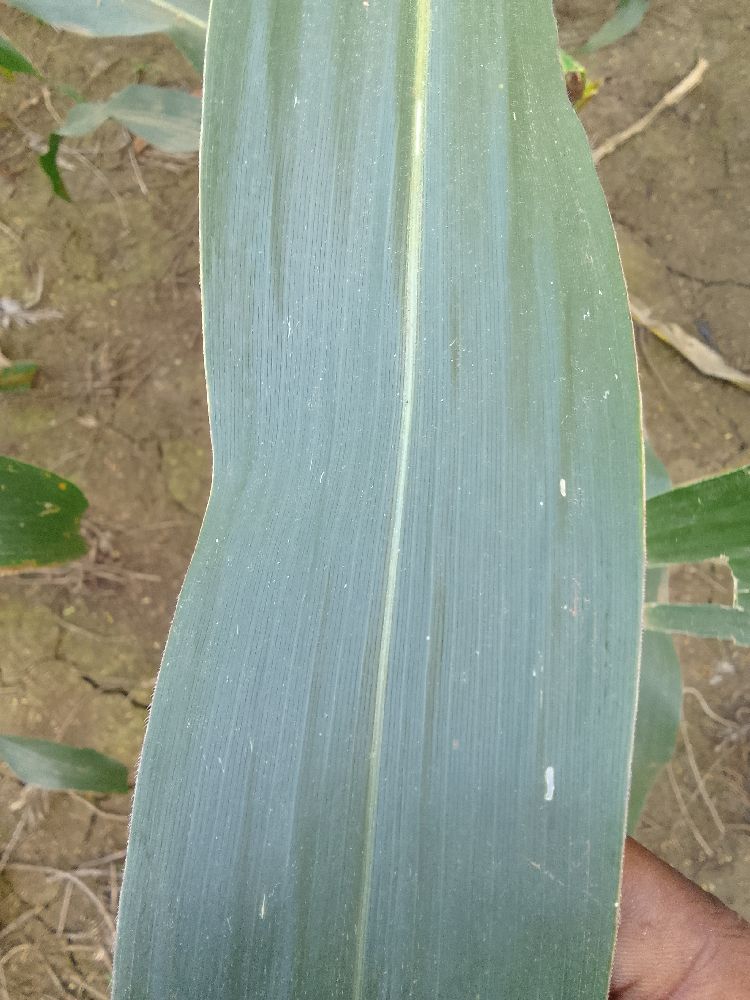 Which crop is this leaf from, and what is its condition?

maize, healthy
